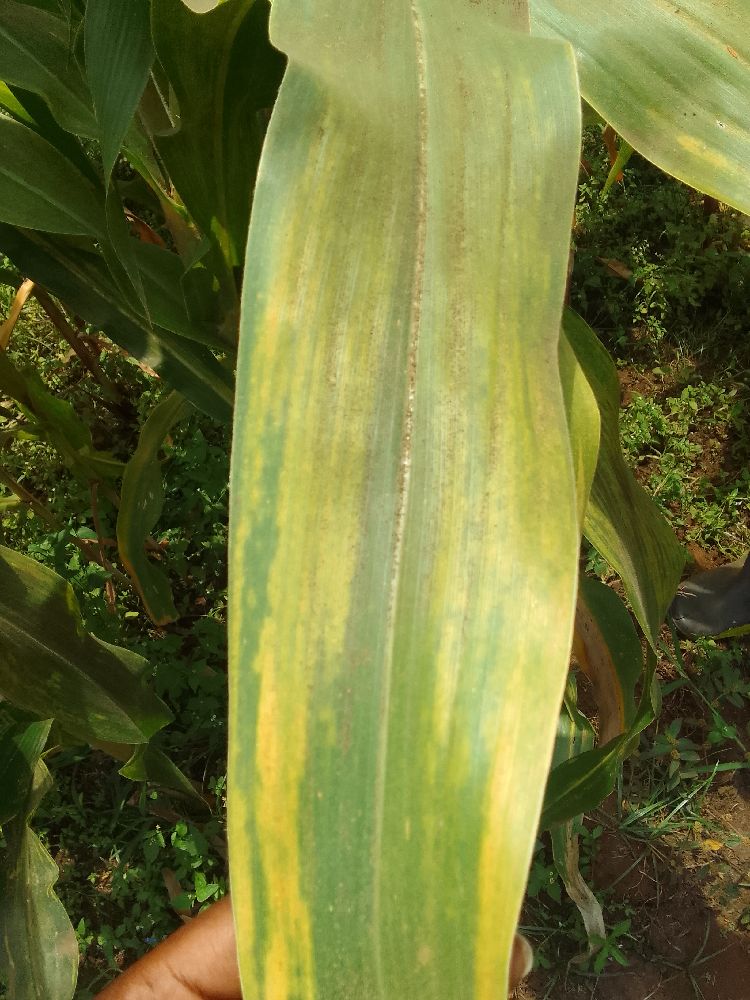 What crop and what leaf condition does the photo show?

maize, maize lethal necrosis
